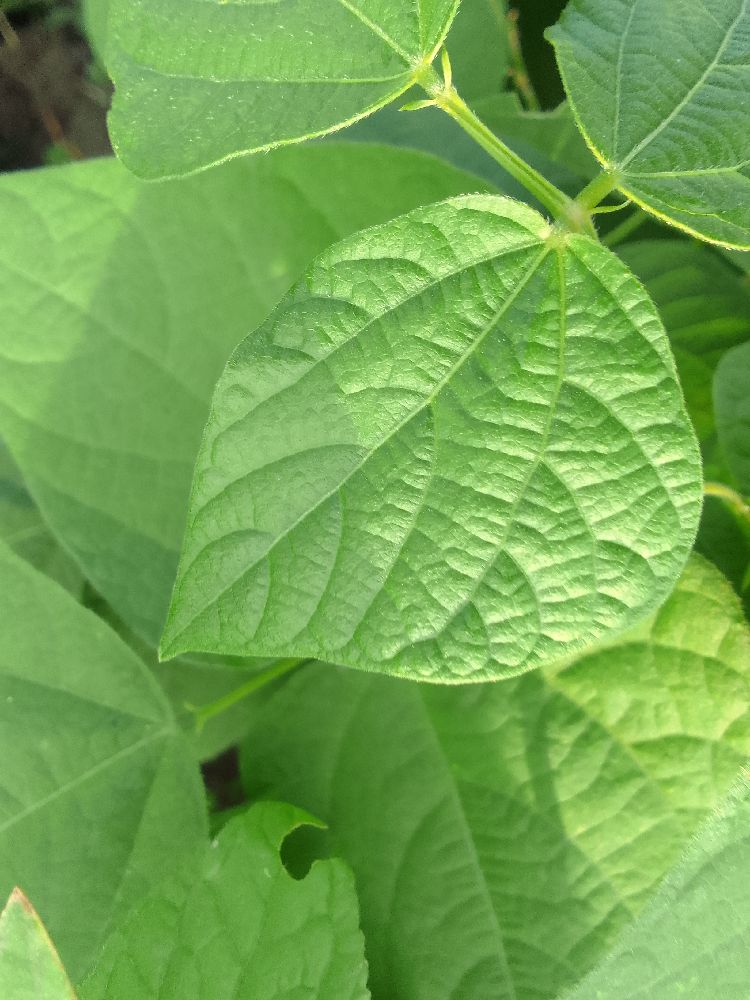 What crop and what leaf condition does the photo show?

common bean, healthy
